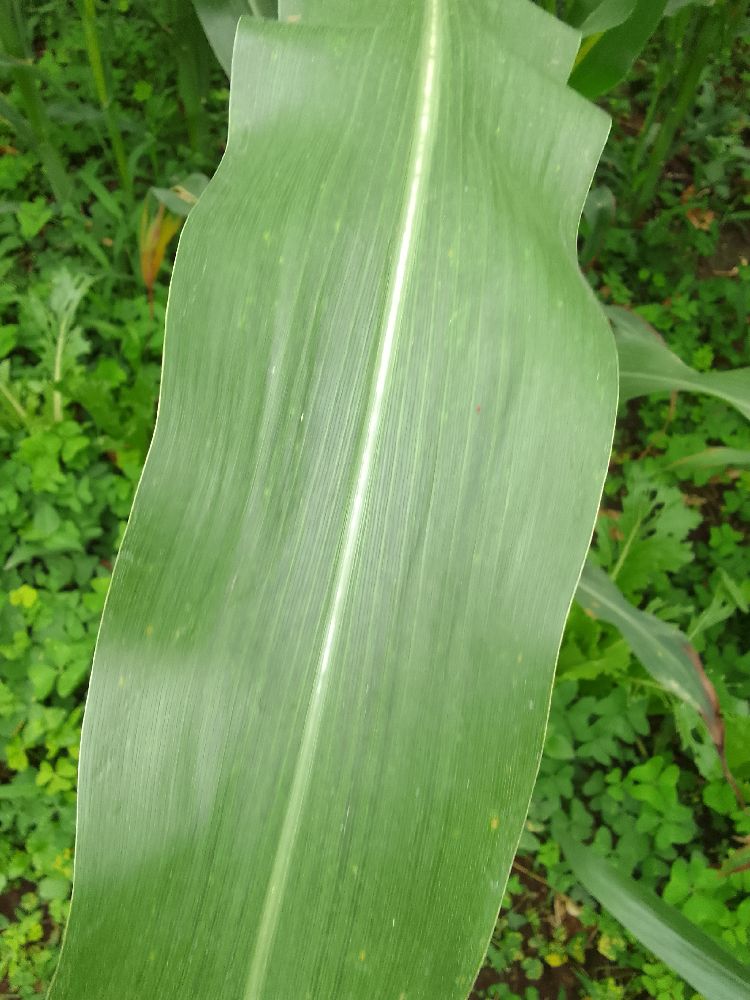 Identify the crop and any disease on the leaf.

maize, healthy
